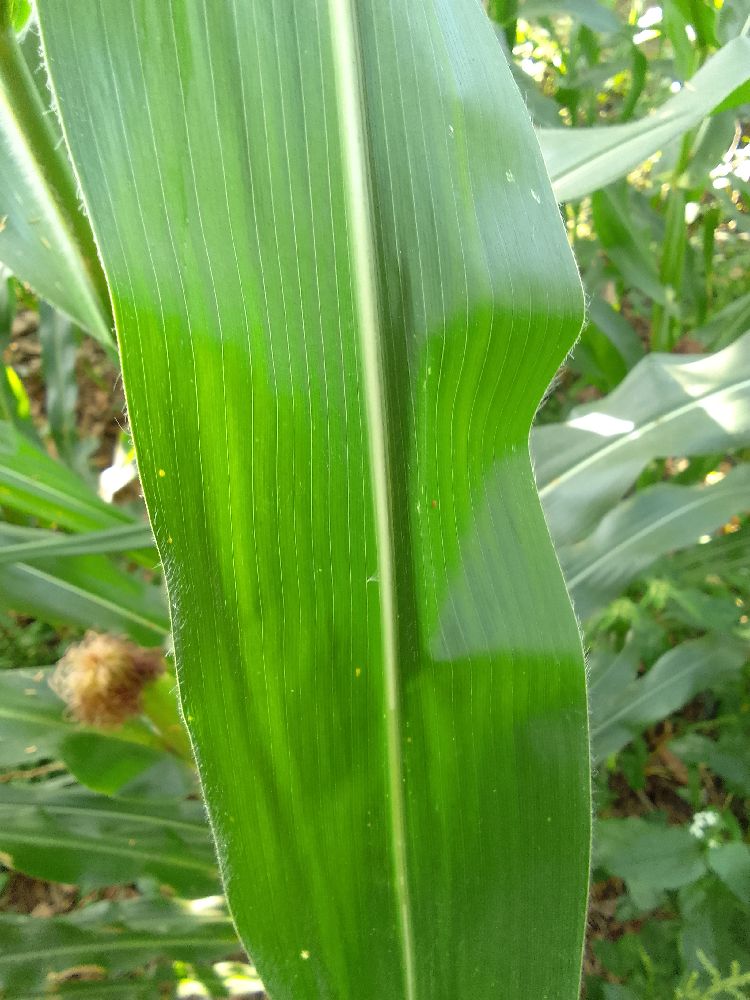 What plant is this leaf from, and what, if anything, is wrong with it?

maize, healthy
